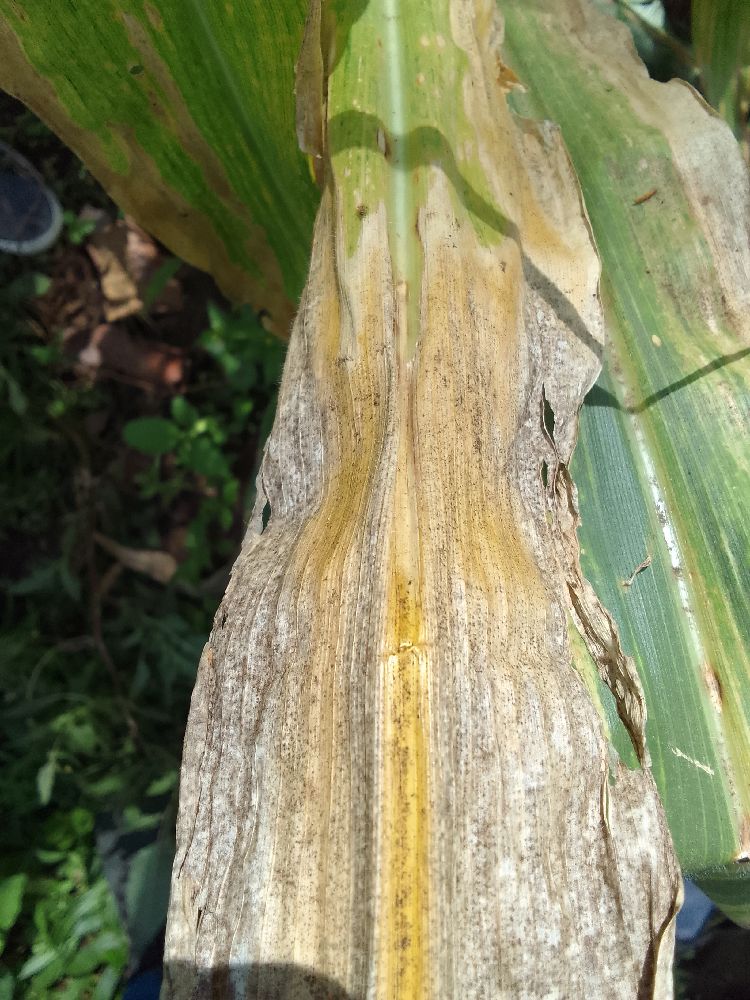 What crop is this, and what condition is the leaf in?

maize, maize lethal necrosis
